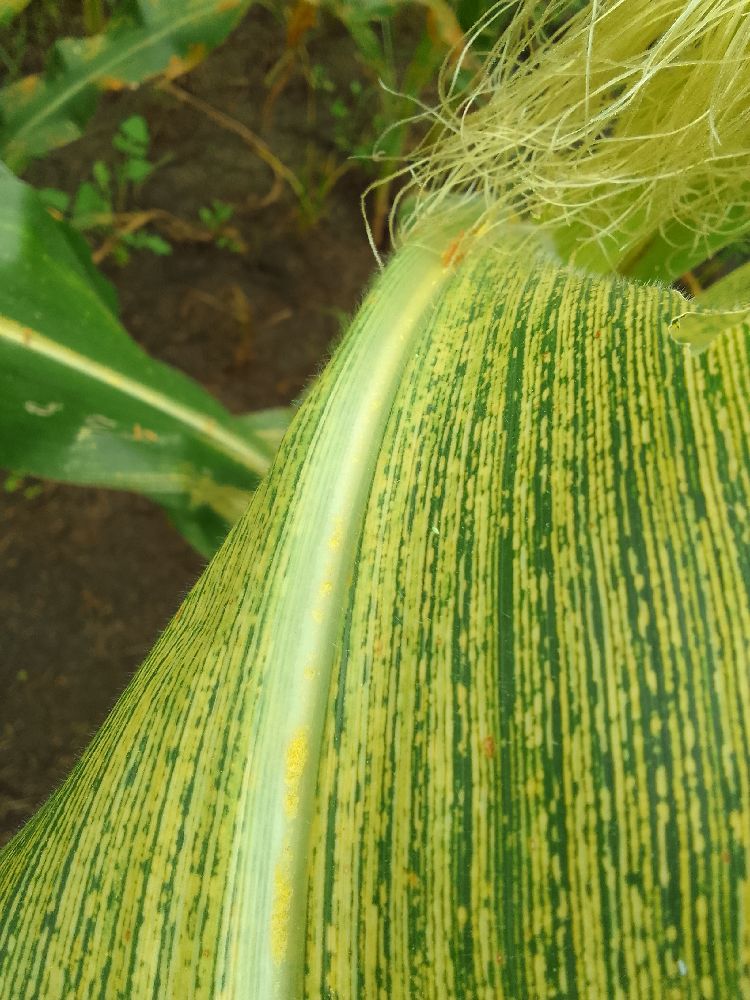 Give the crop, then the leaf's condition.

maize, maize streak virus
